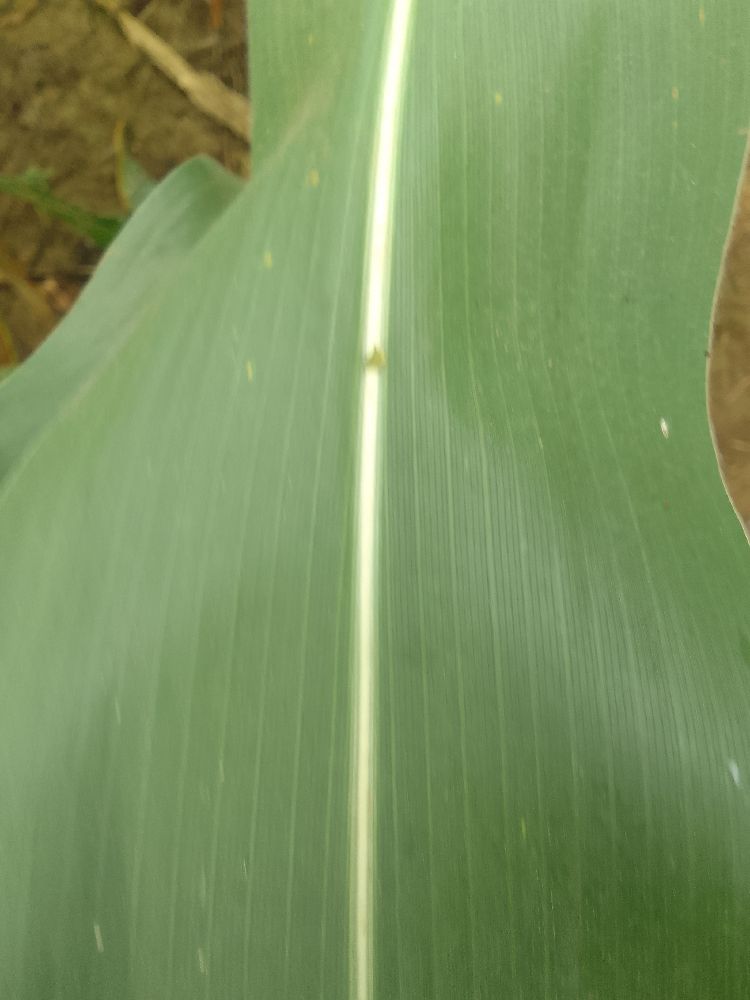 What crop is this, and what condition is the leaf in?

maize, healthy
